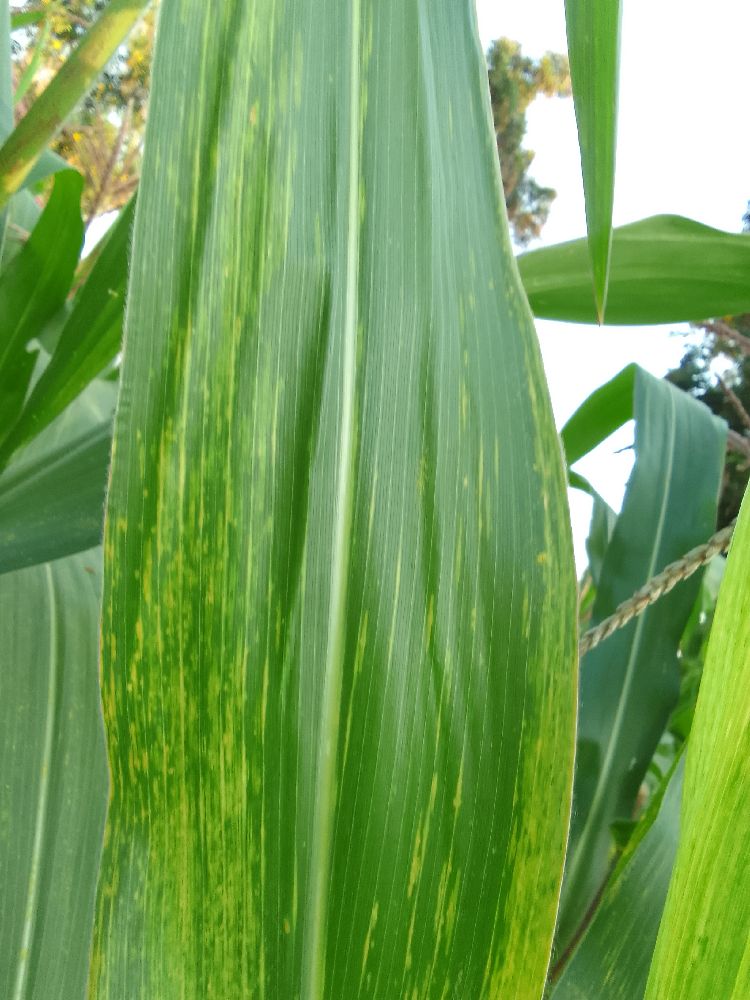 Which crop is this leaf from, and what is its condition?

maize, maize lethal necrosis
